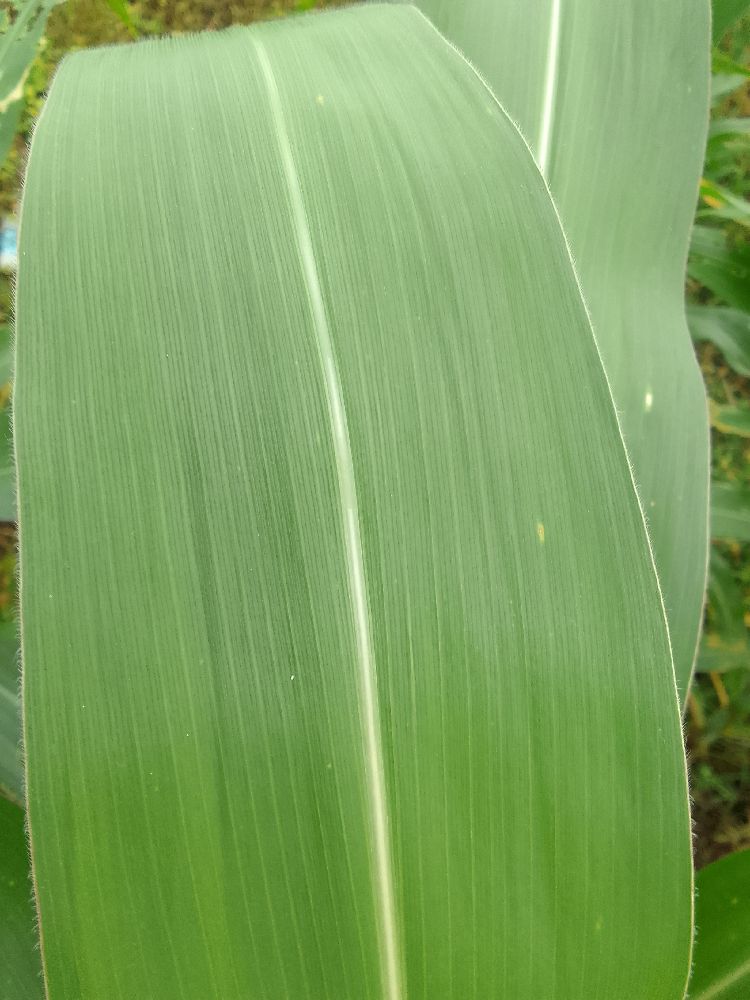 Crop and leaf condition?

maize, healthy
